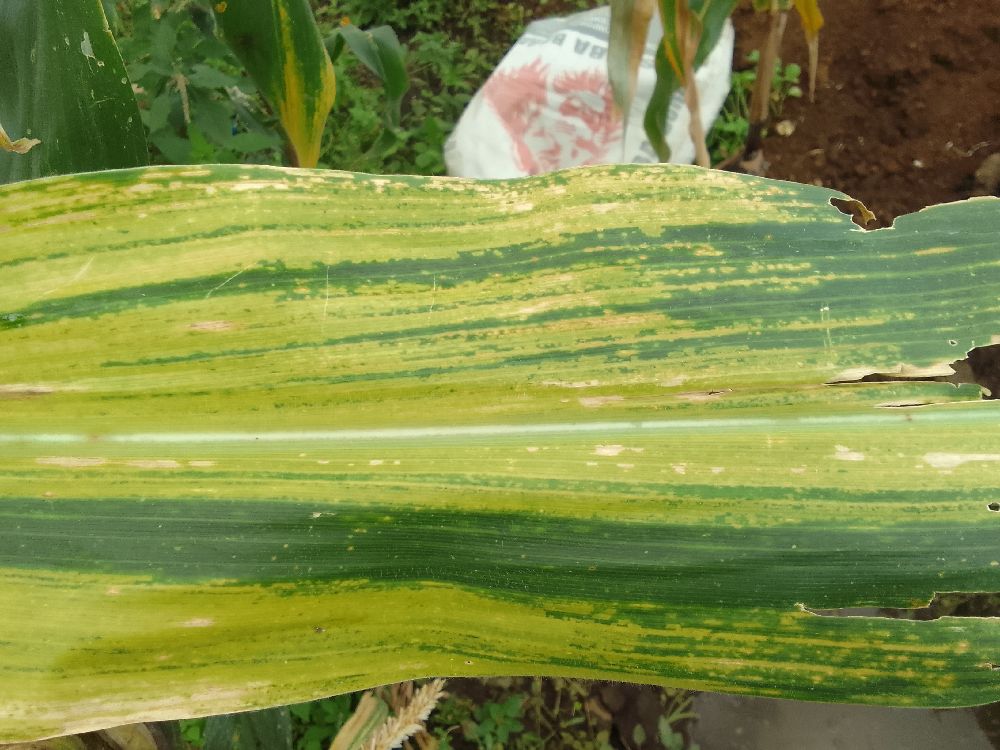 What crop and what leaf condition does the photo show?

maize, maize lethal necrosis
